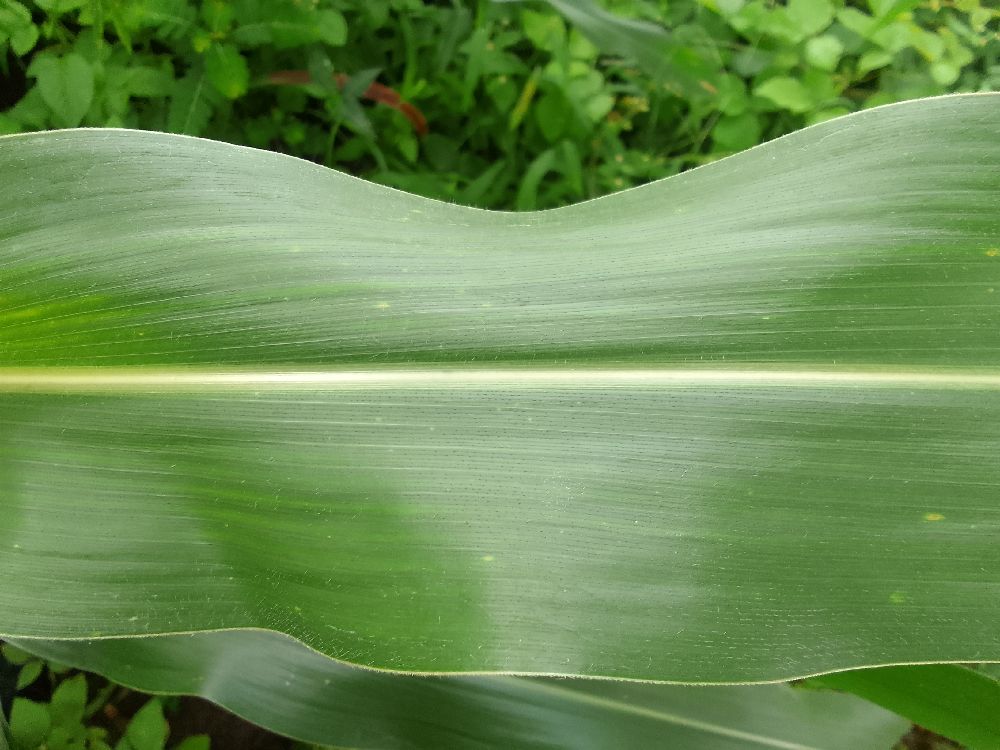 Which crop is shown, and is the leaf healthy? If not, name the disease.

maize, healthy
